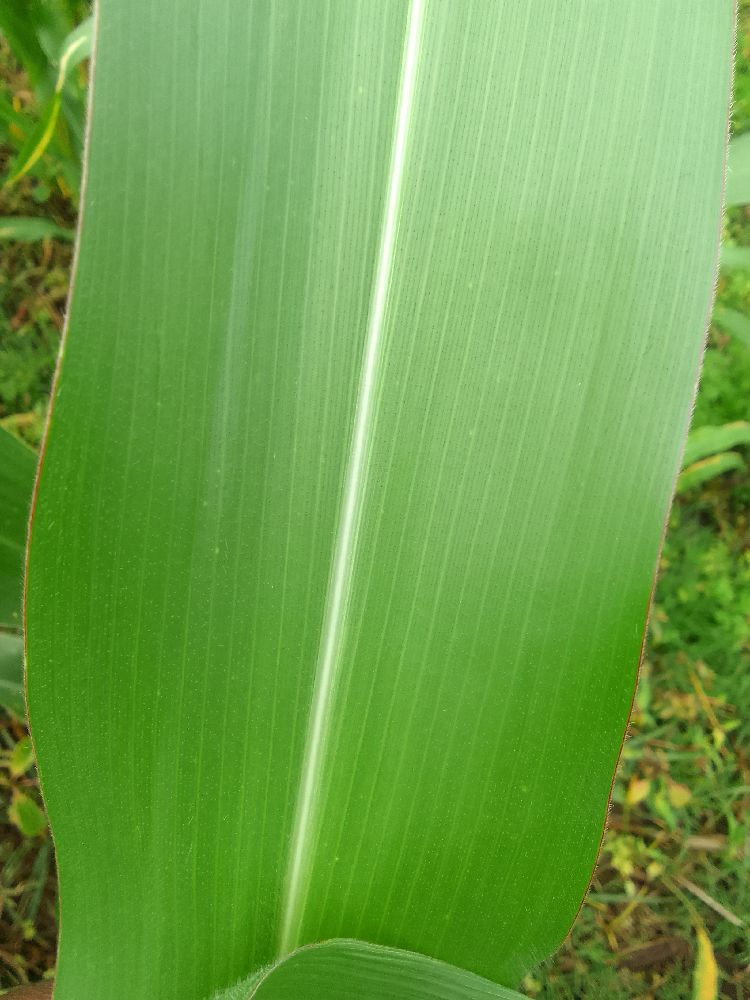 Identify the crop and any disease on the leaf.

maize, healthy
